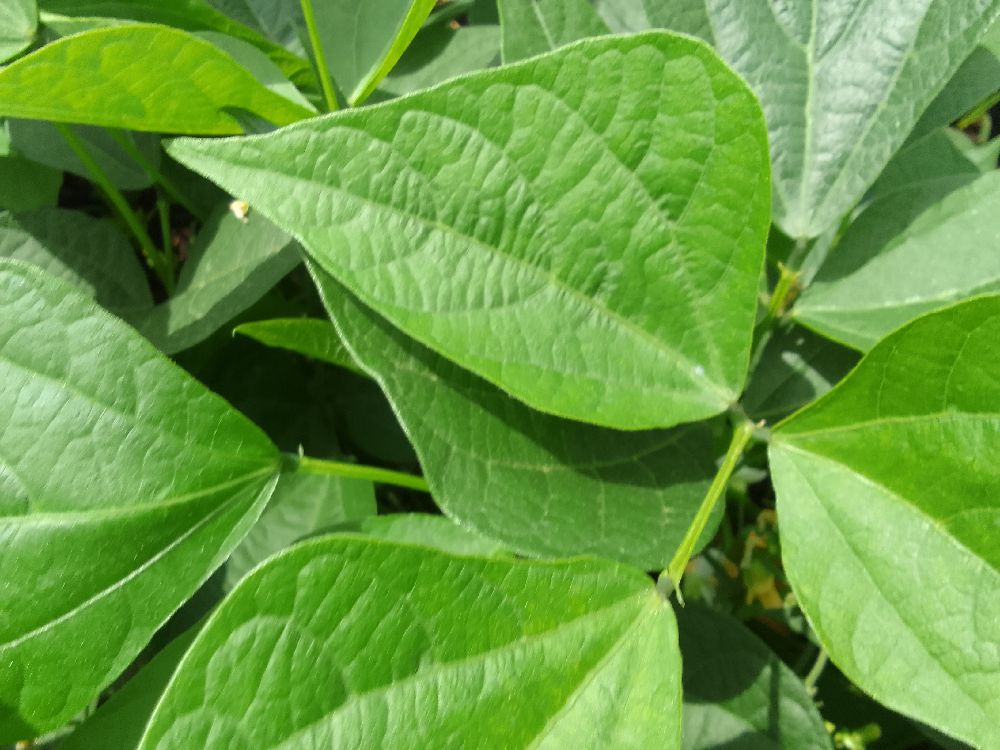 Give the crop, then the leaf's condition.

common bean, healthy
